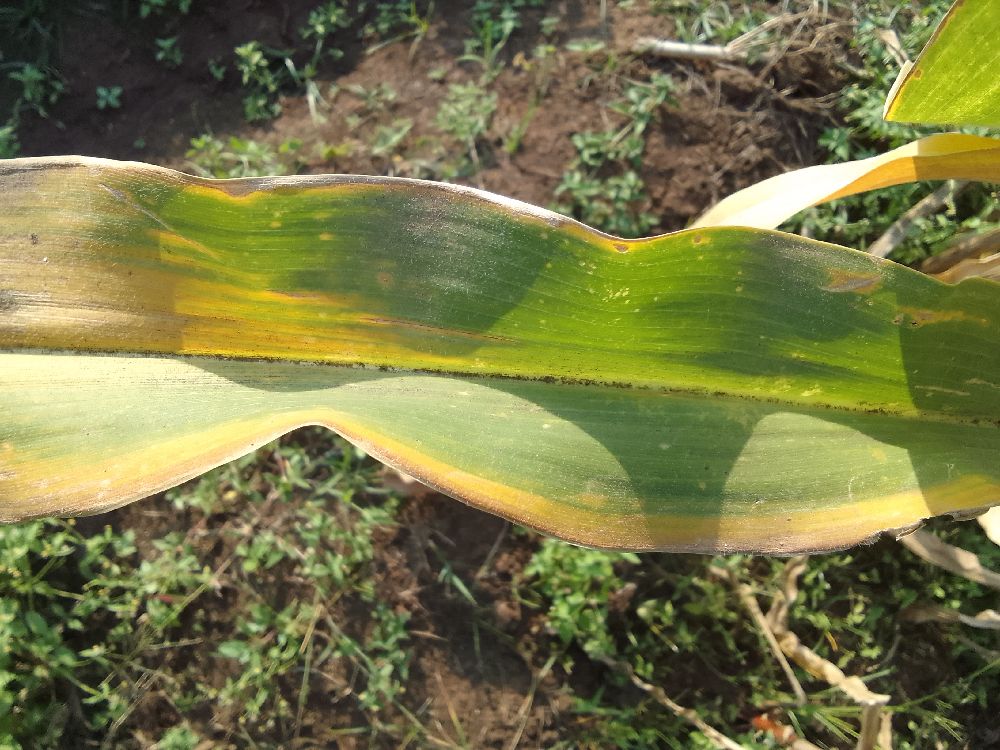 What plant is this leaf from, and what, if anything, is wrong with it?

maize, maize lethal necrosis
